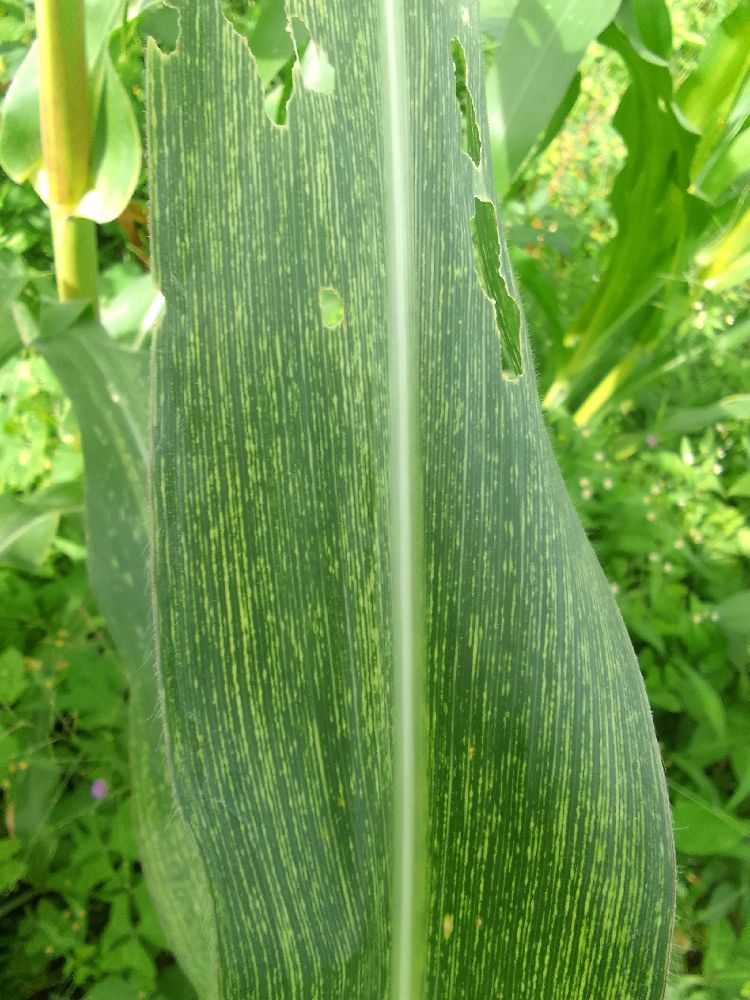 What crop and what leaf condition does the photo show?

maize, maize streak virus
